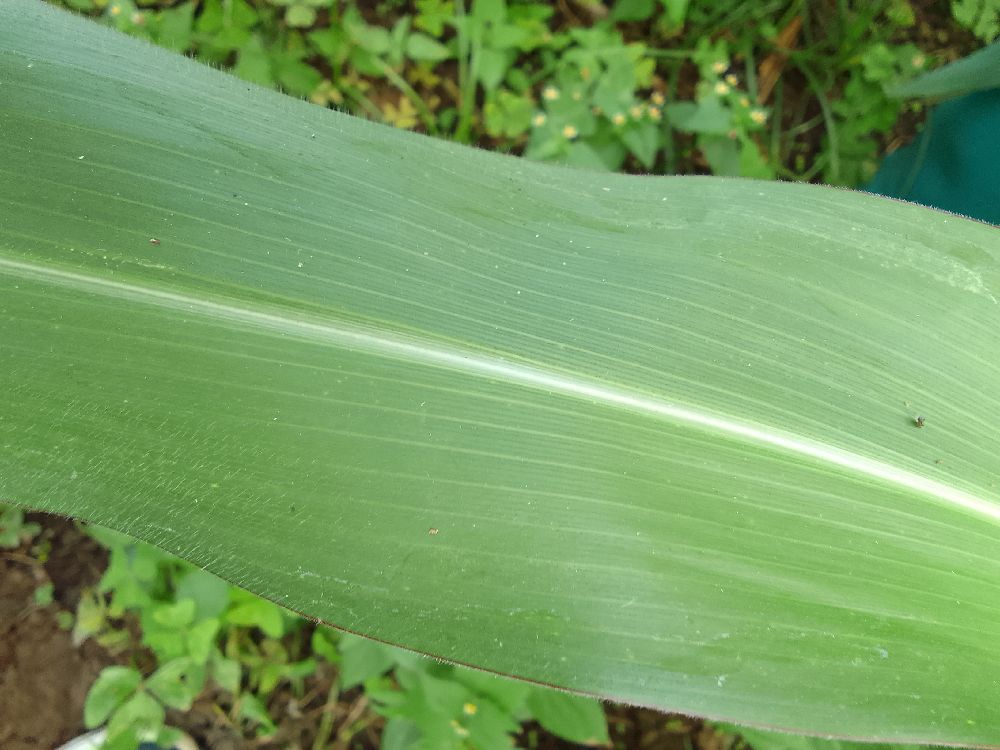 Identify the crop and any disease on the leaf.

maize, healthy
